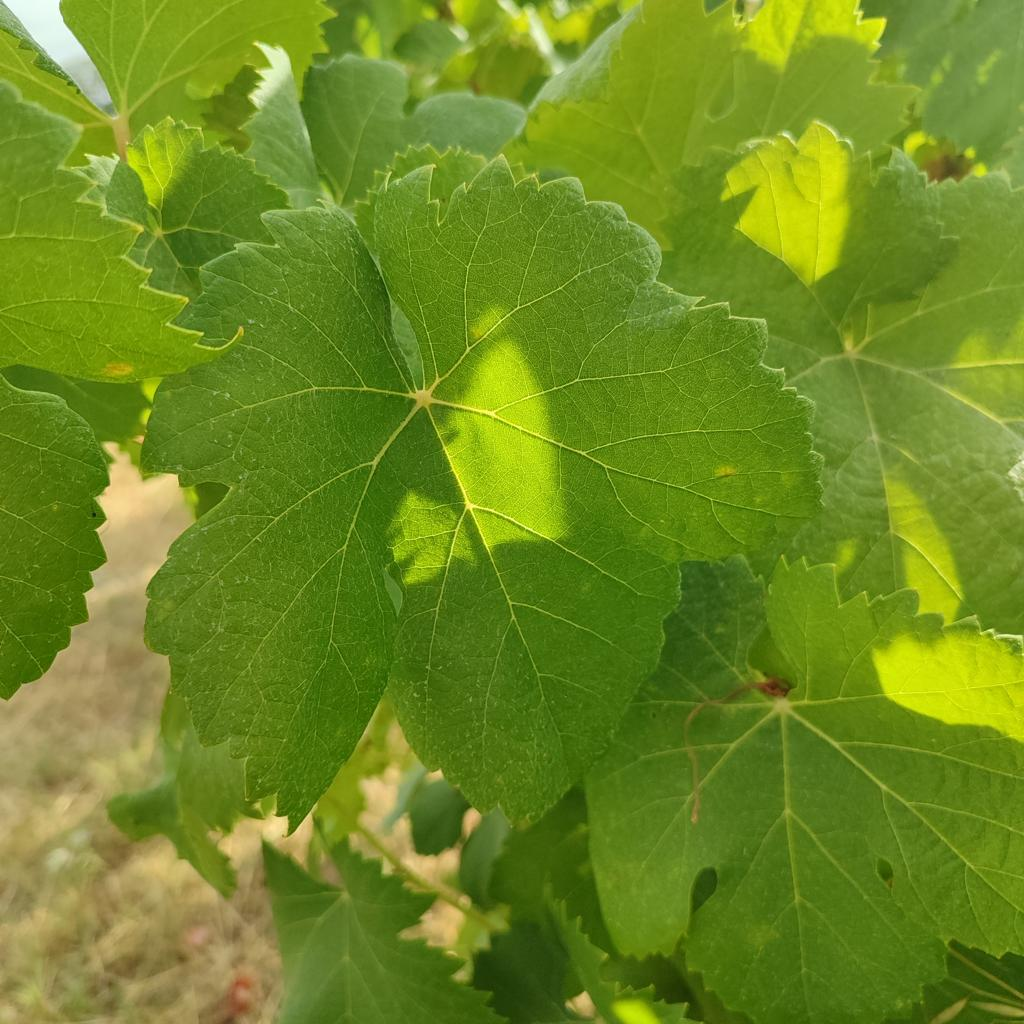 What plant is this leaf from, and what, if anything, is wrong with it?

grapevine, healthy
